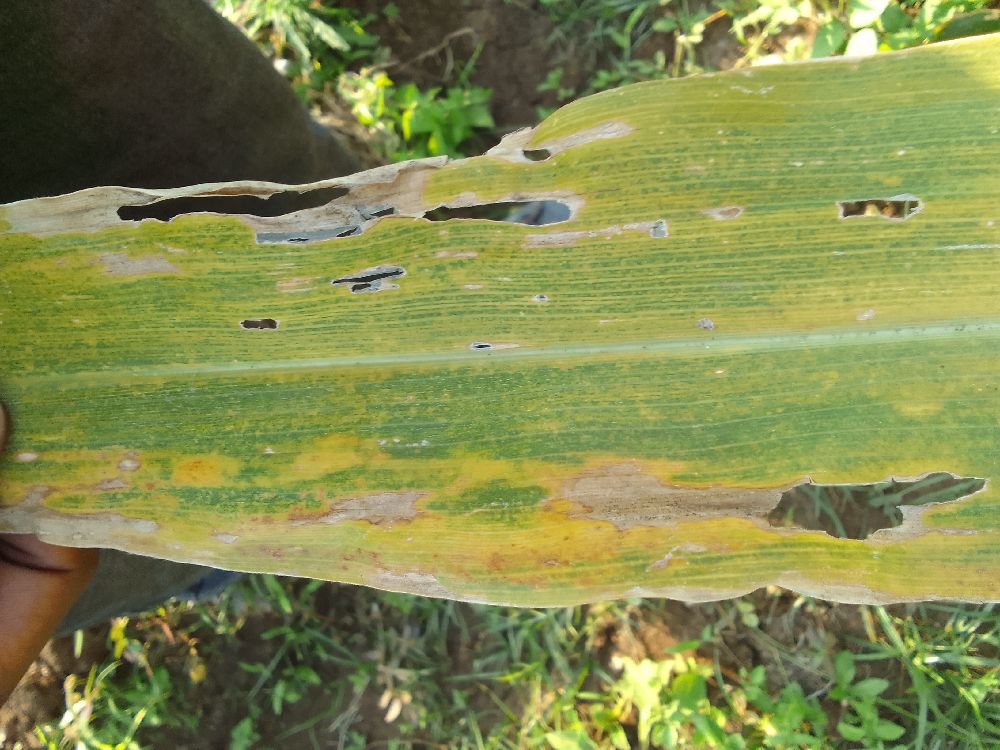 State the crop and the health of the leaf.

maize, maize lethal necrosis
